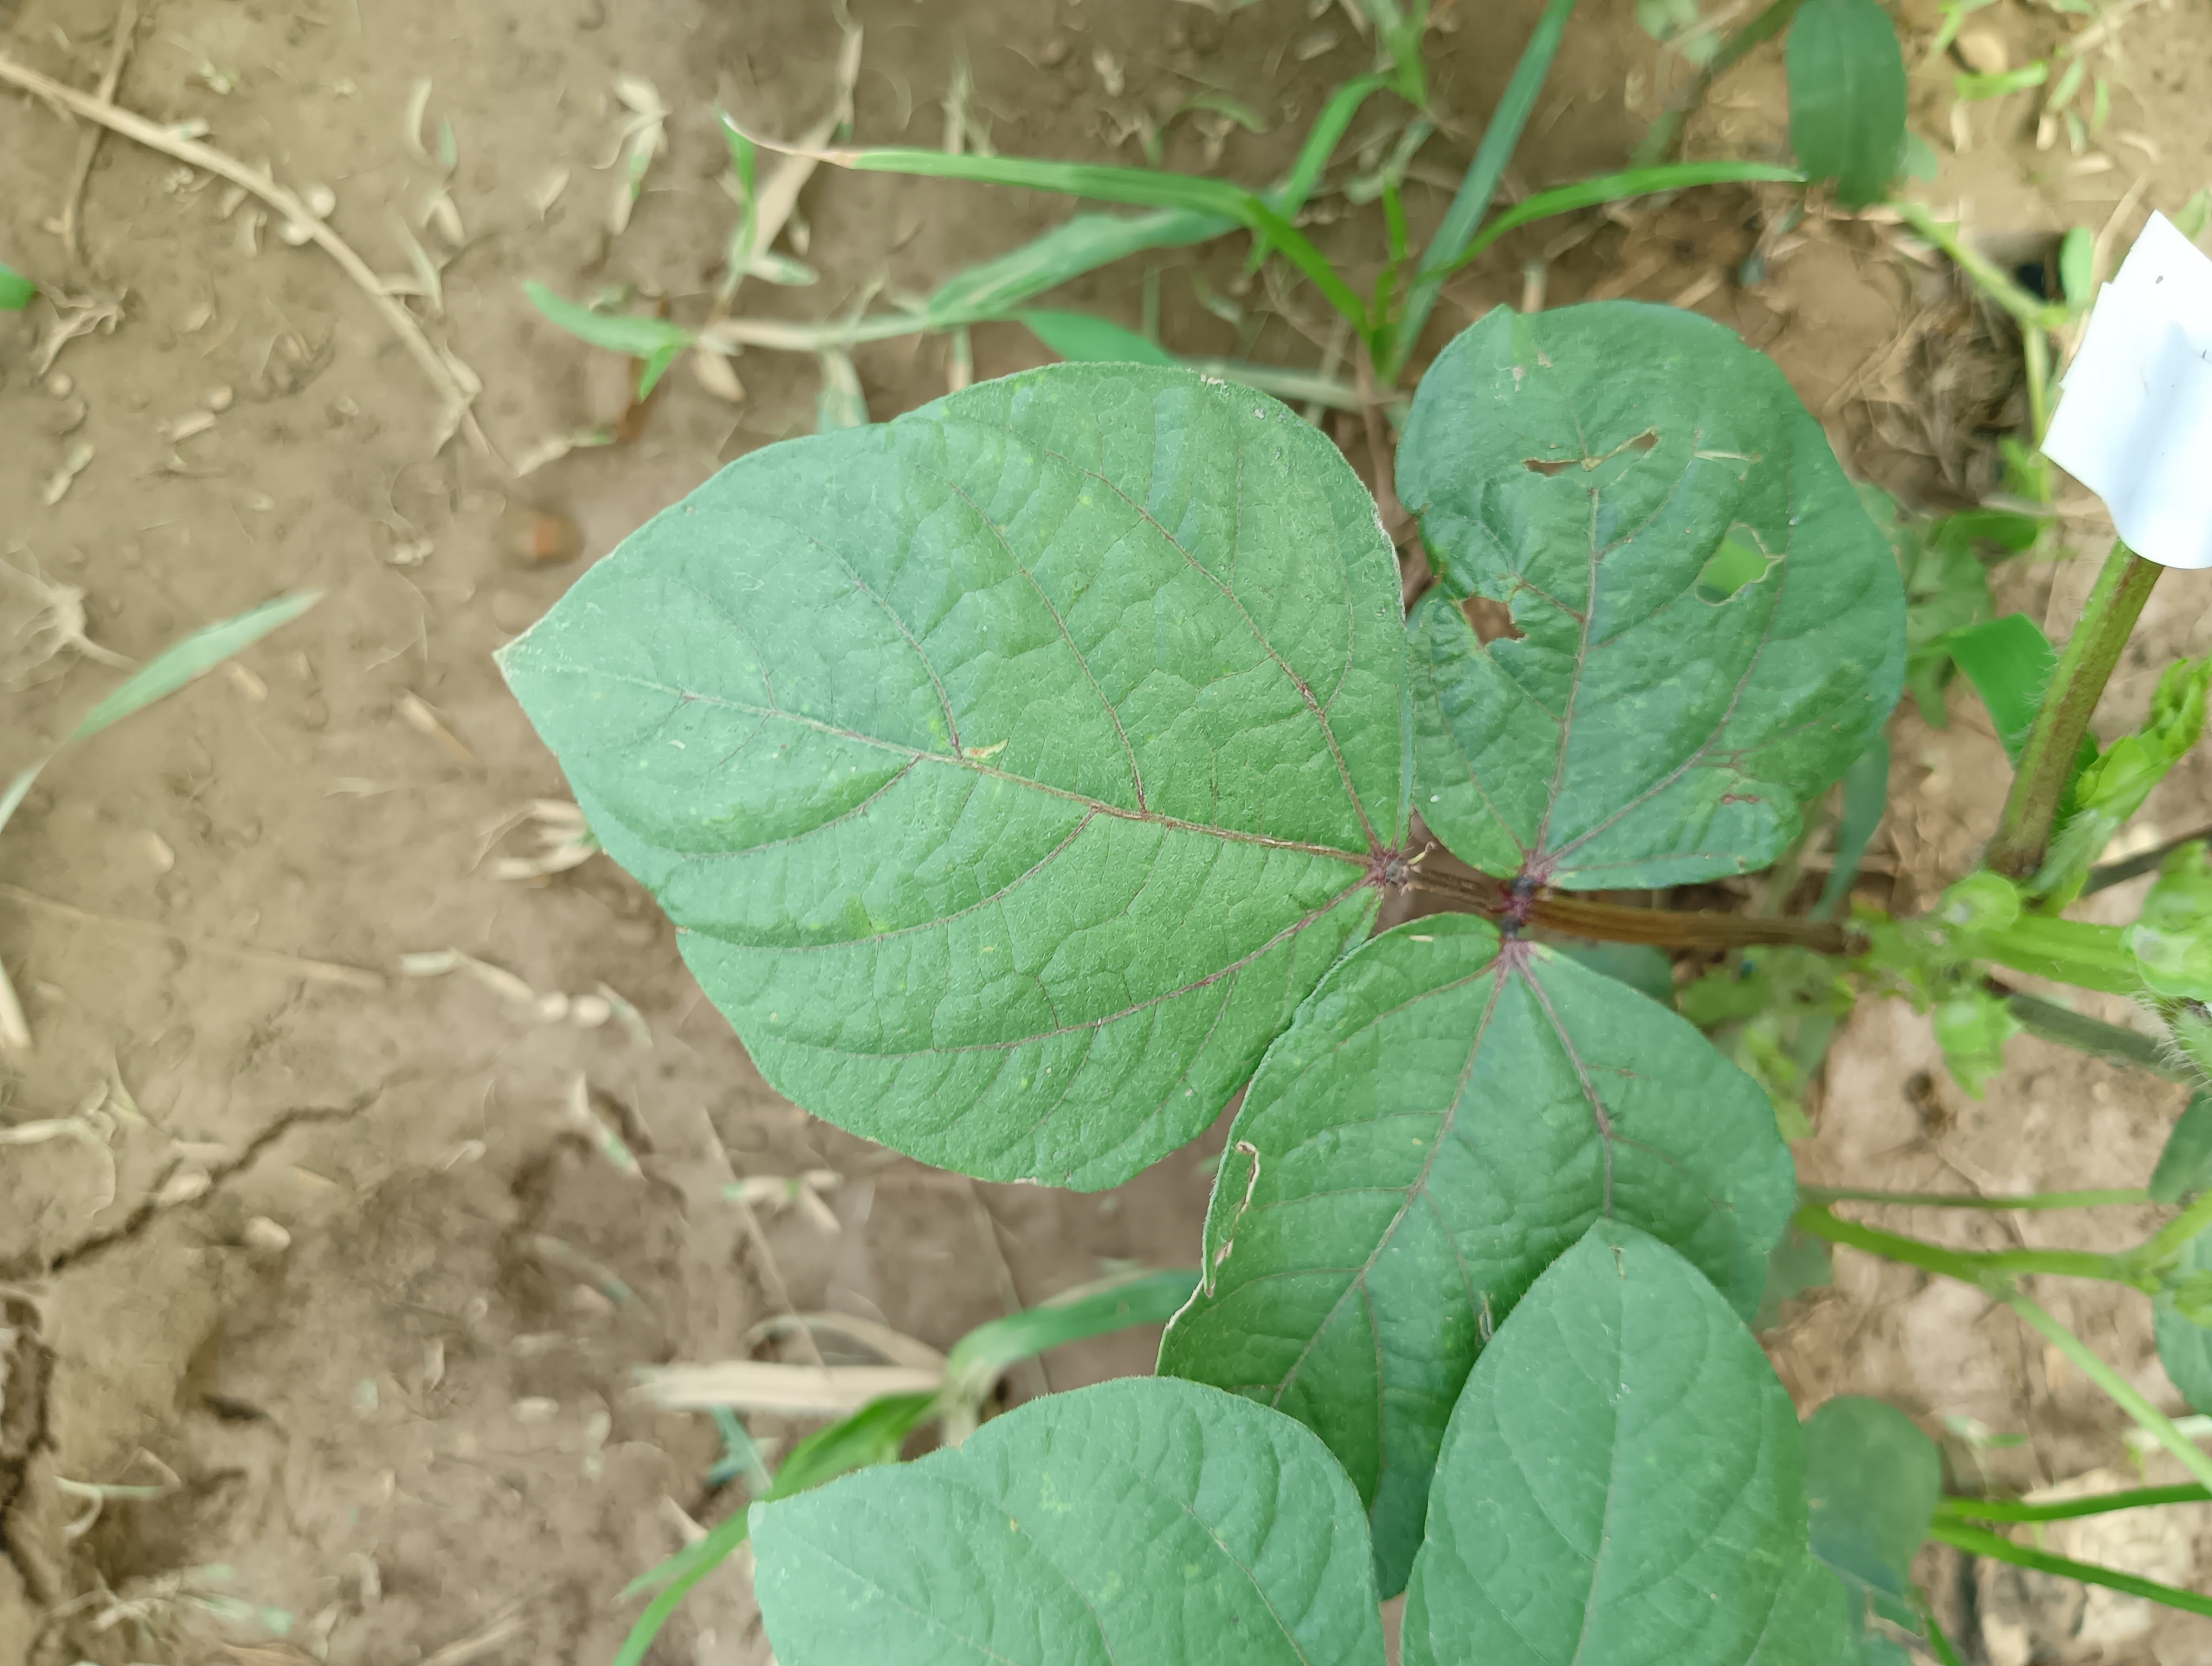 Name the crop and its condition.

mungbean, healthy
